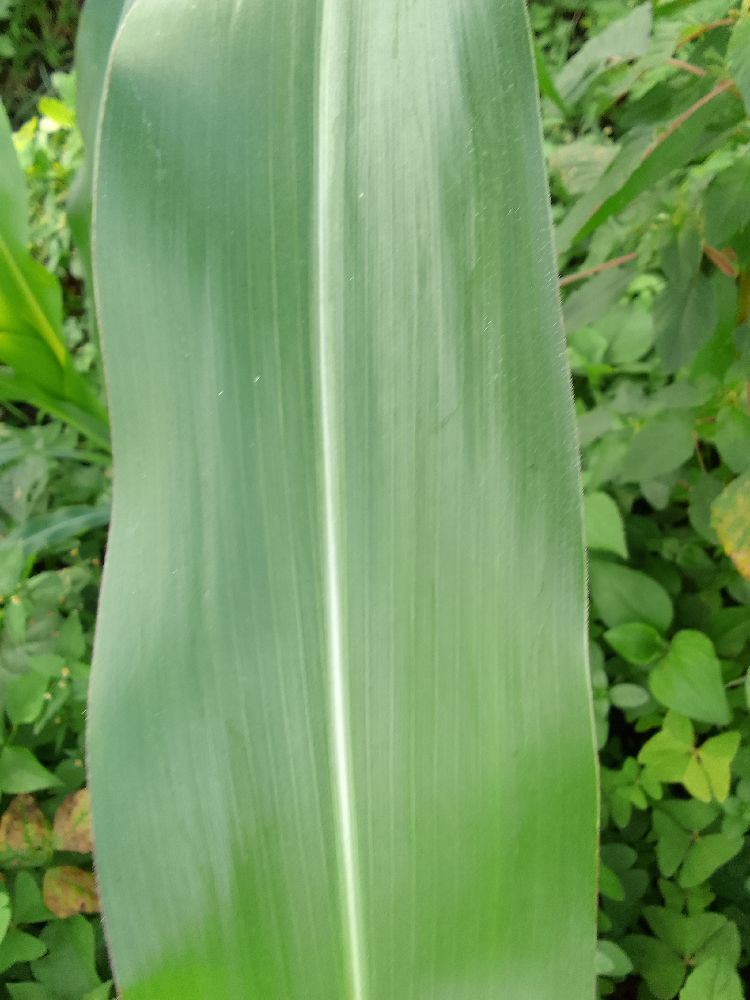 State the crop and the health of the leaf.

maize, healthy
